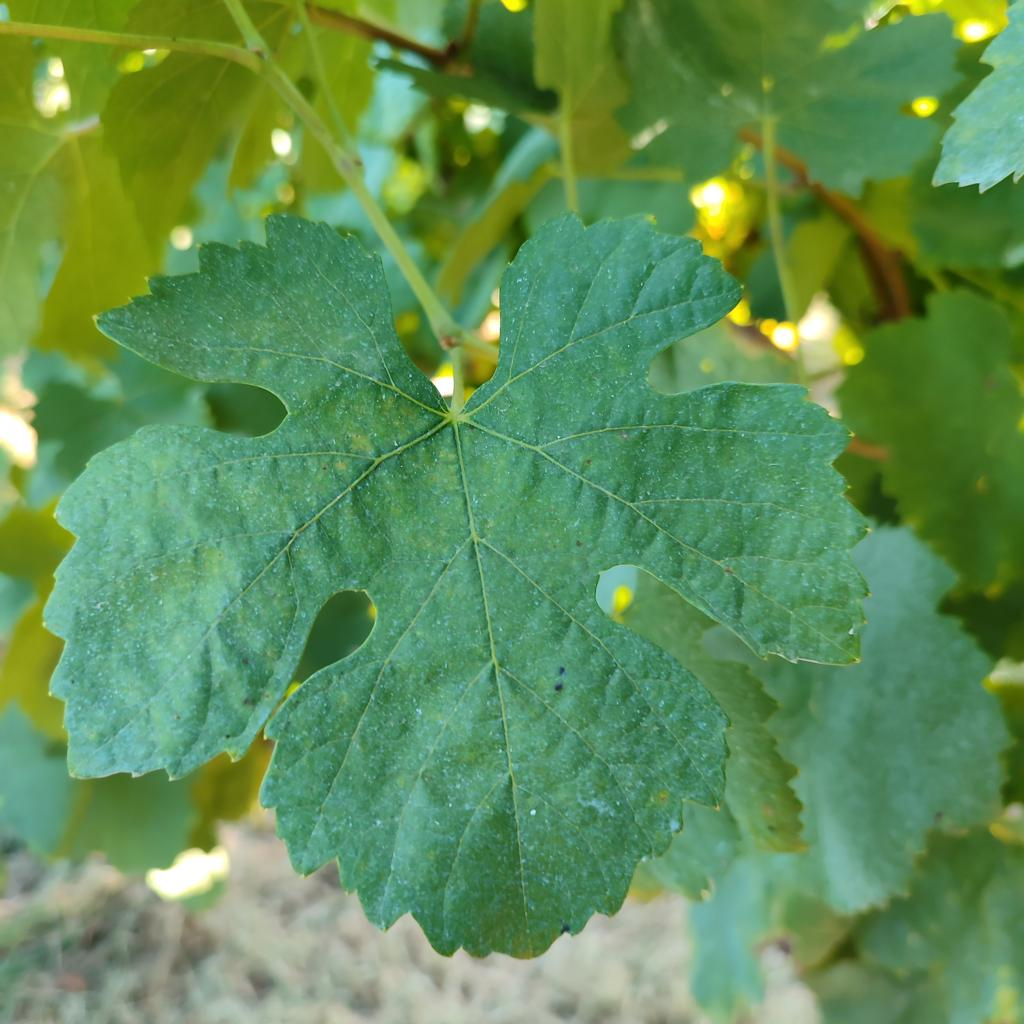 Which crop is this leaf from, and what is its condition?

grapevine, healthy
